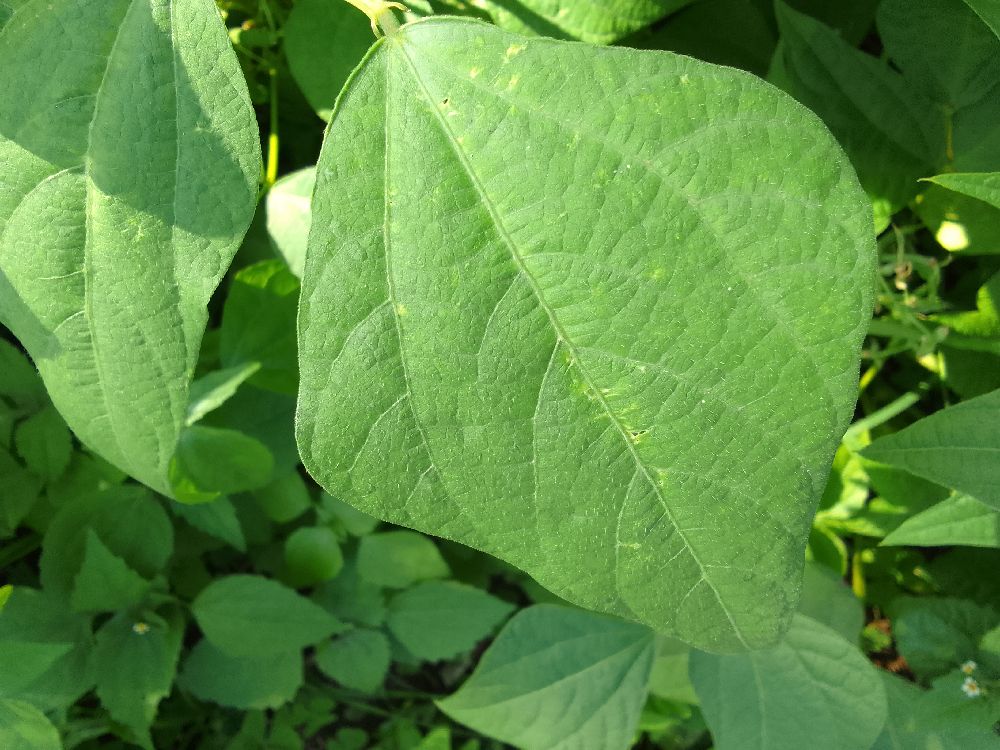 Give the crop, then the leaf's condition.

common bean, healthy
